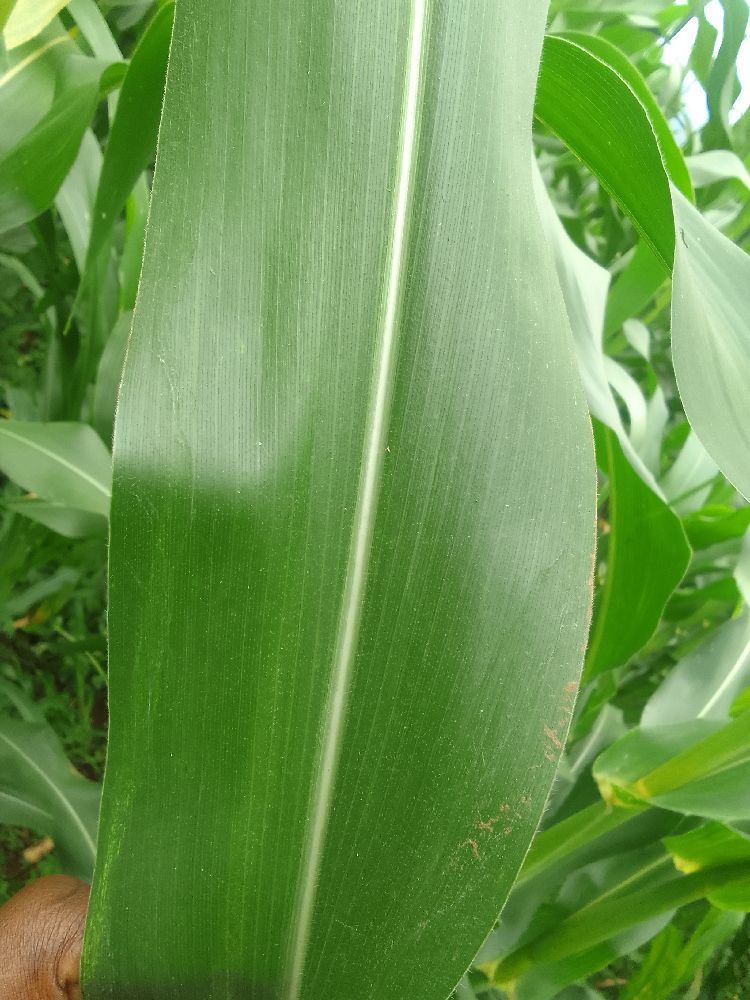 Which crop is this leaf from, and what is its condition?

maize, healthy
